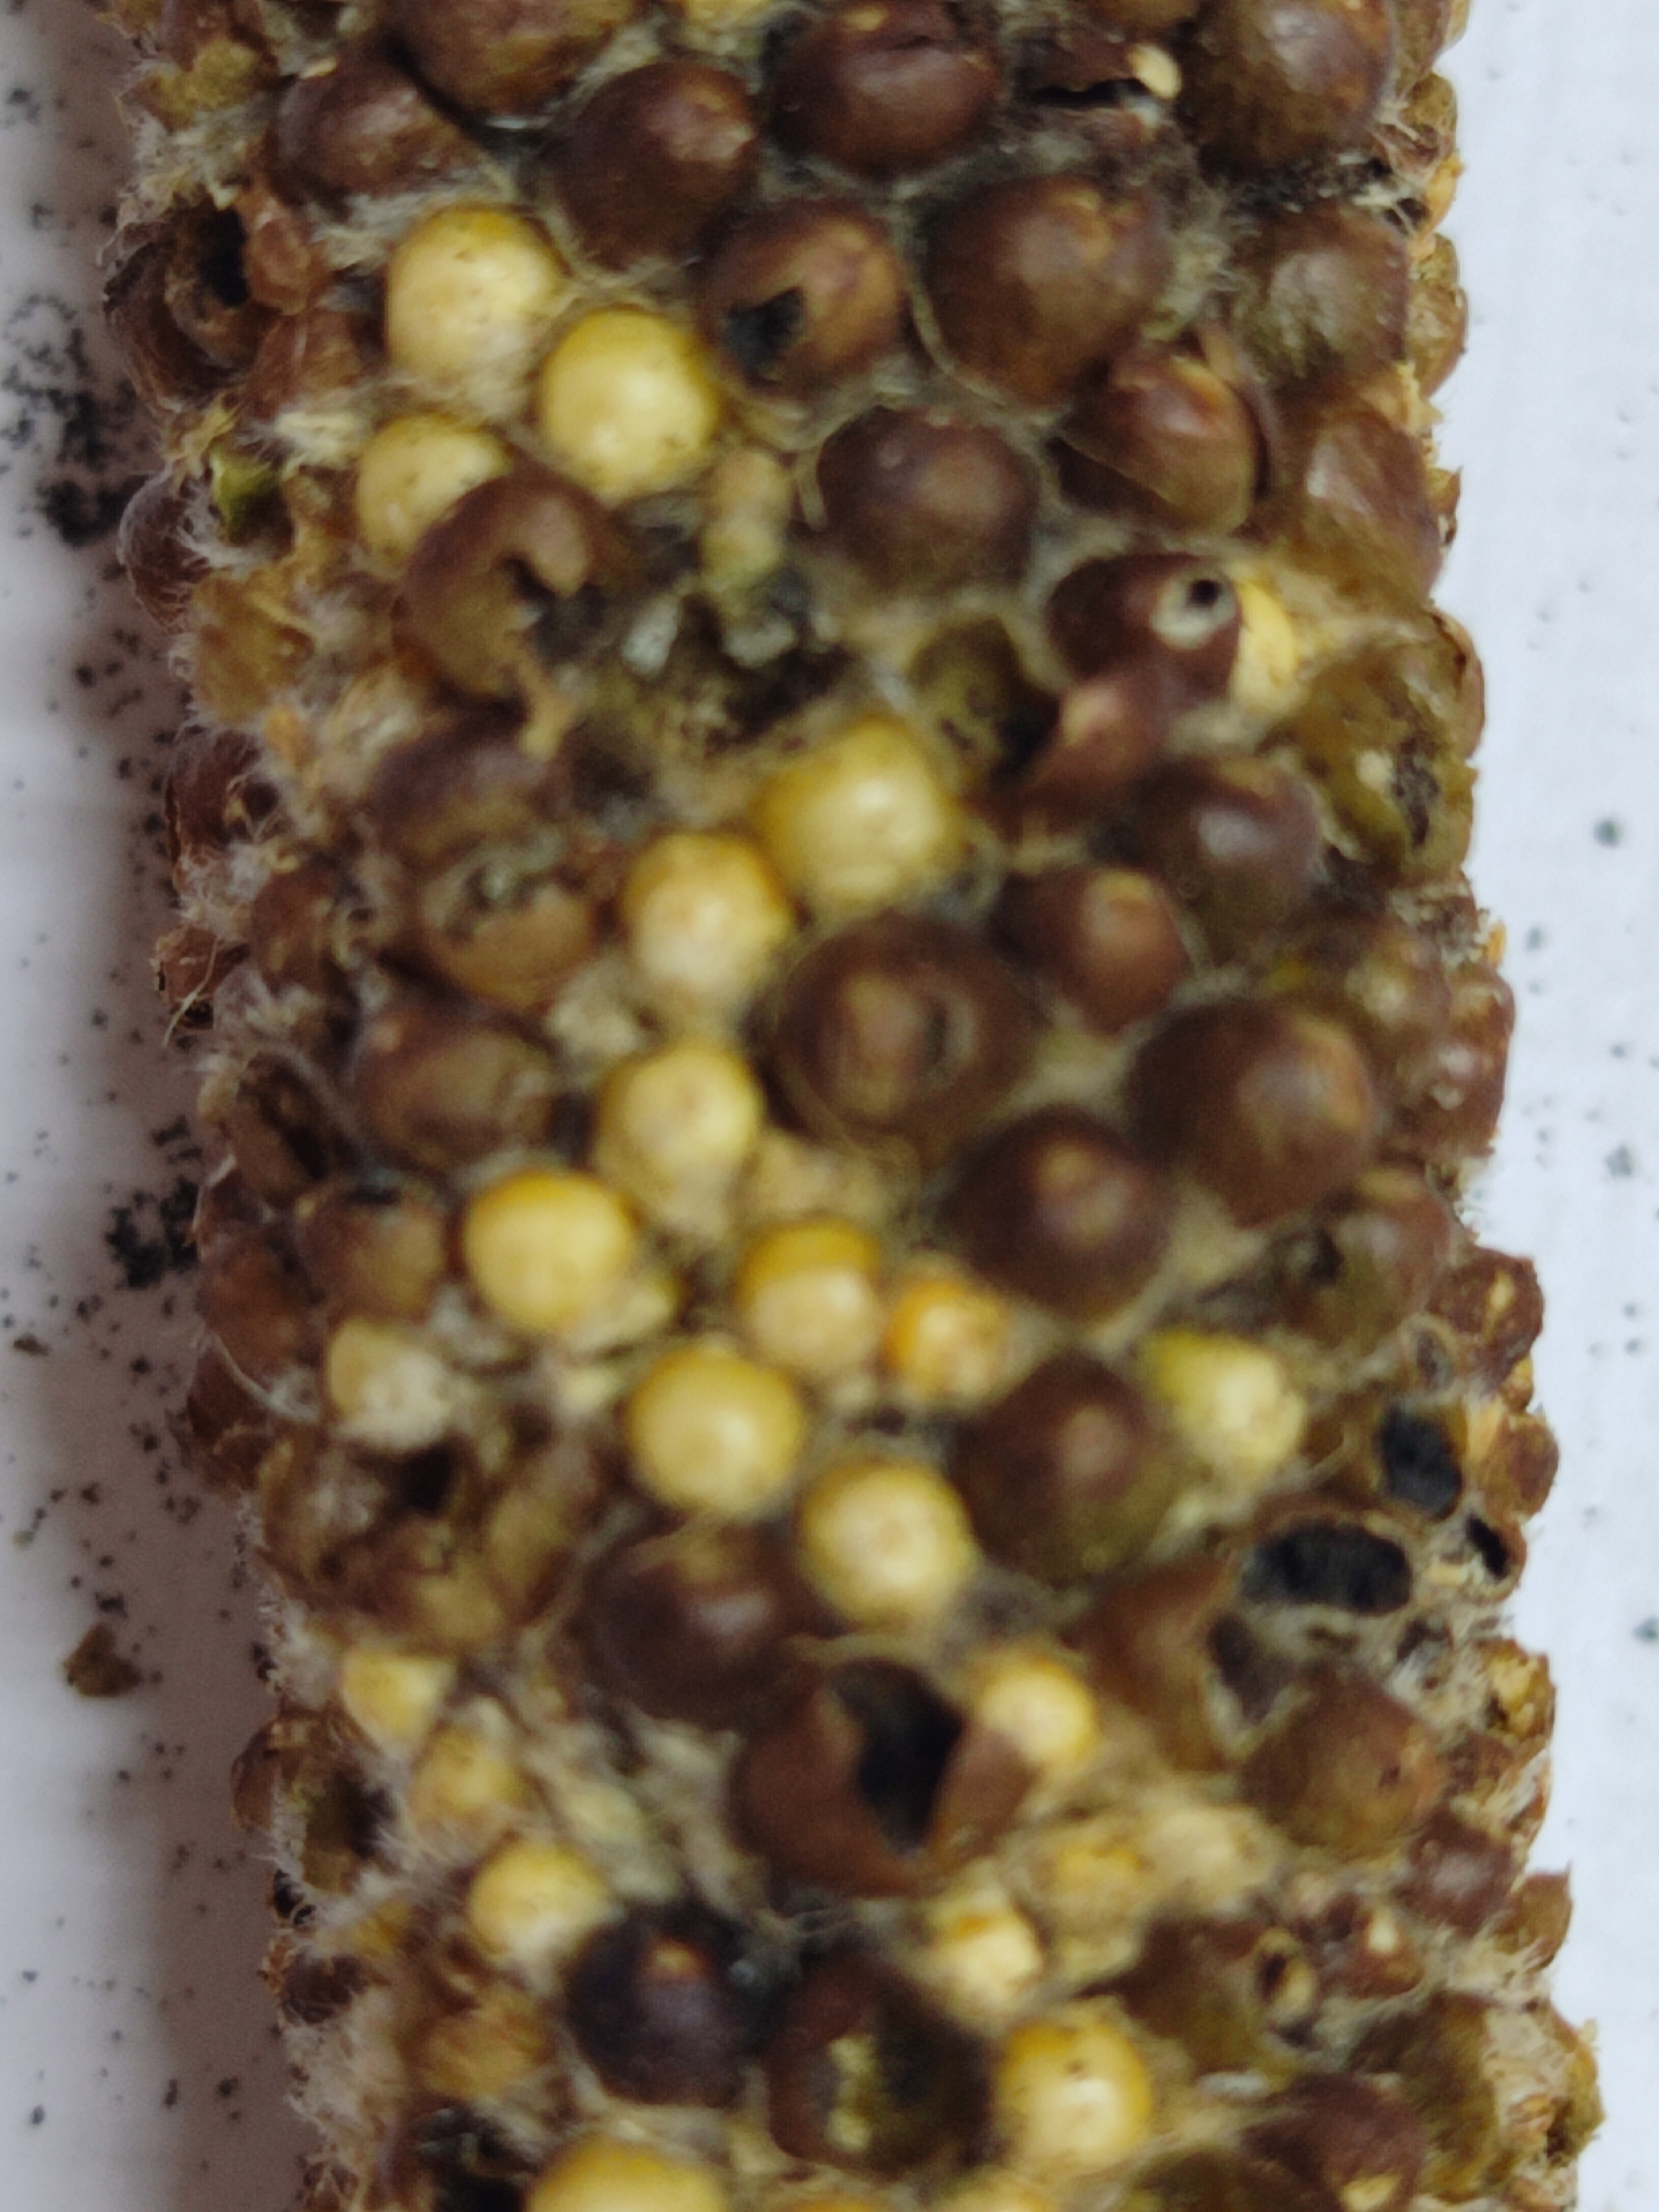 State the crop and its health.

pearl millet, smut
